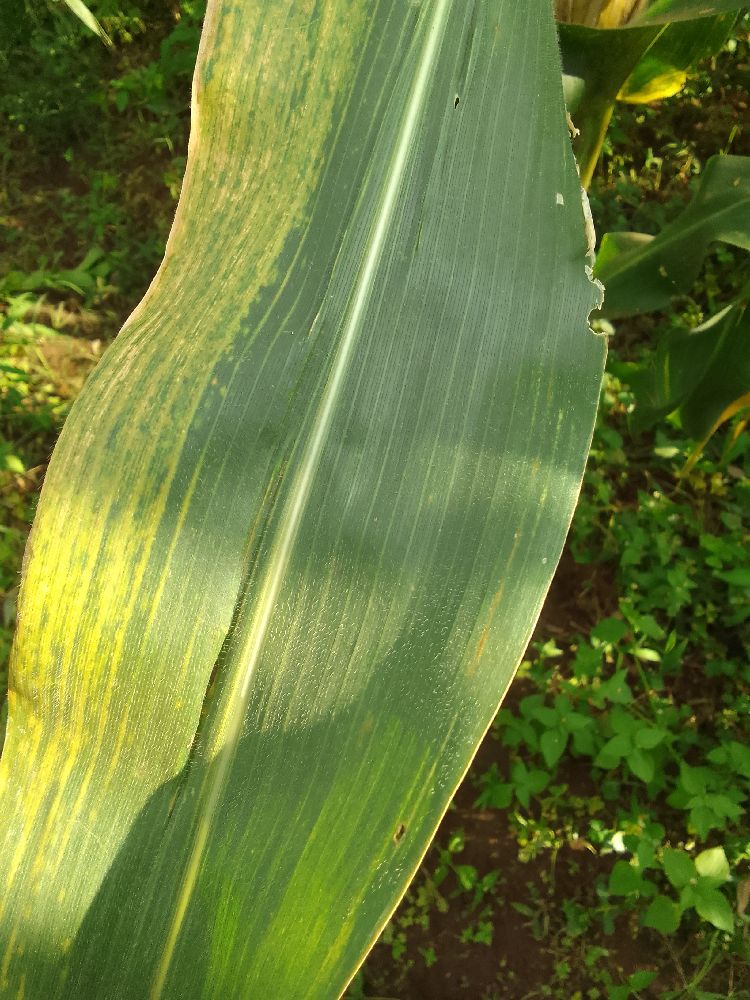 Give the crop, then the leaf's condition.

maize, maize lethal necrosis
